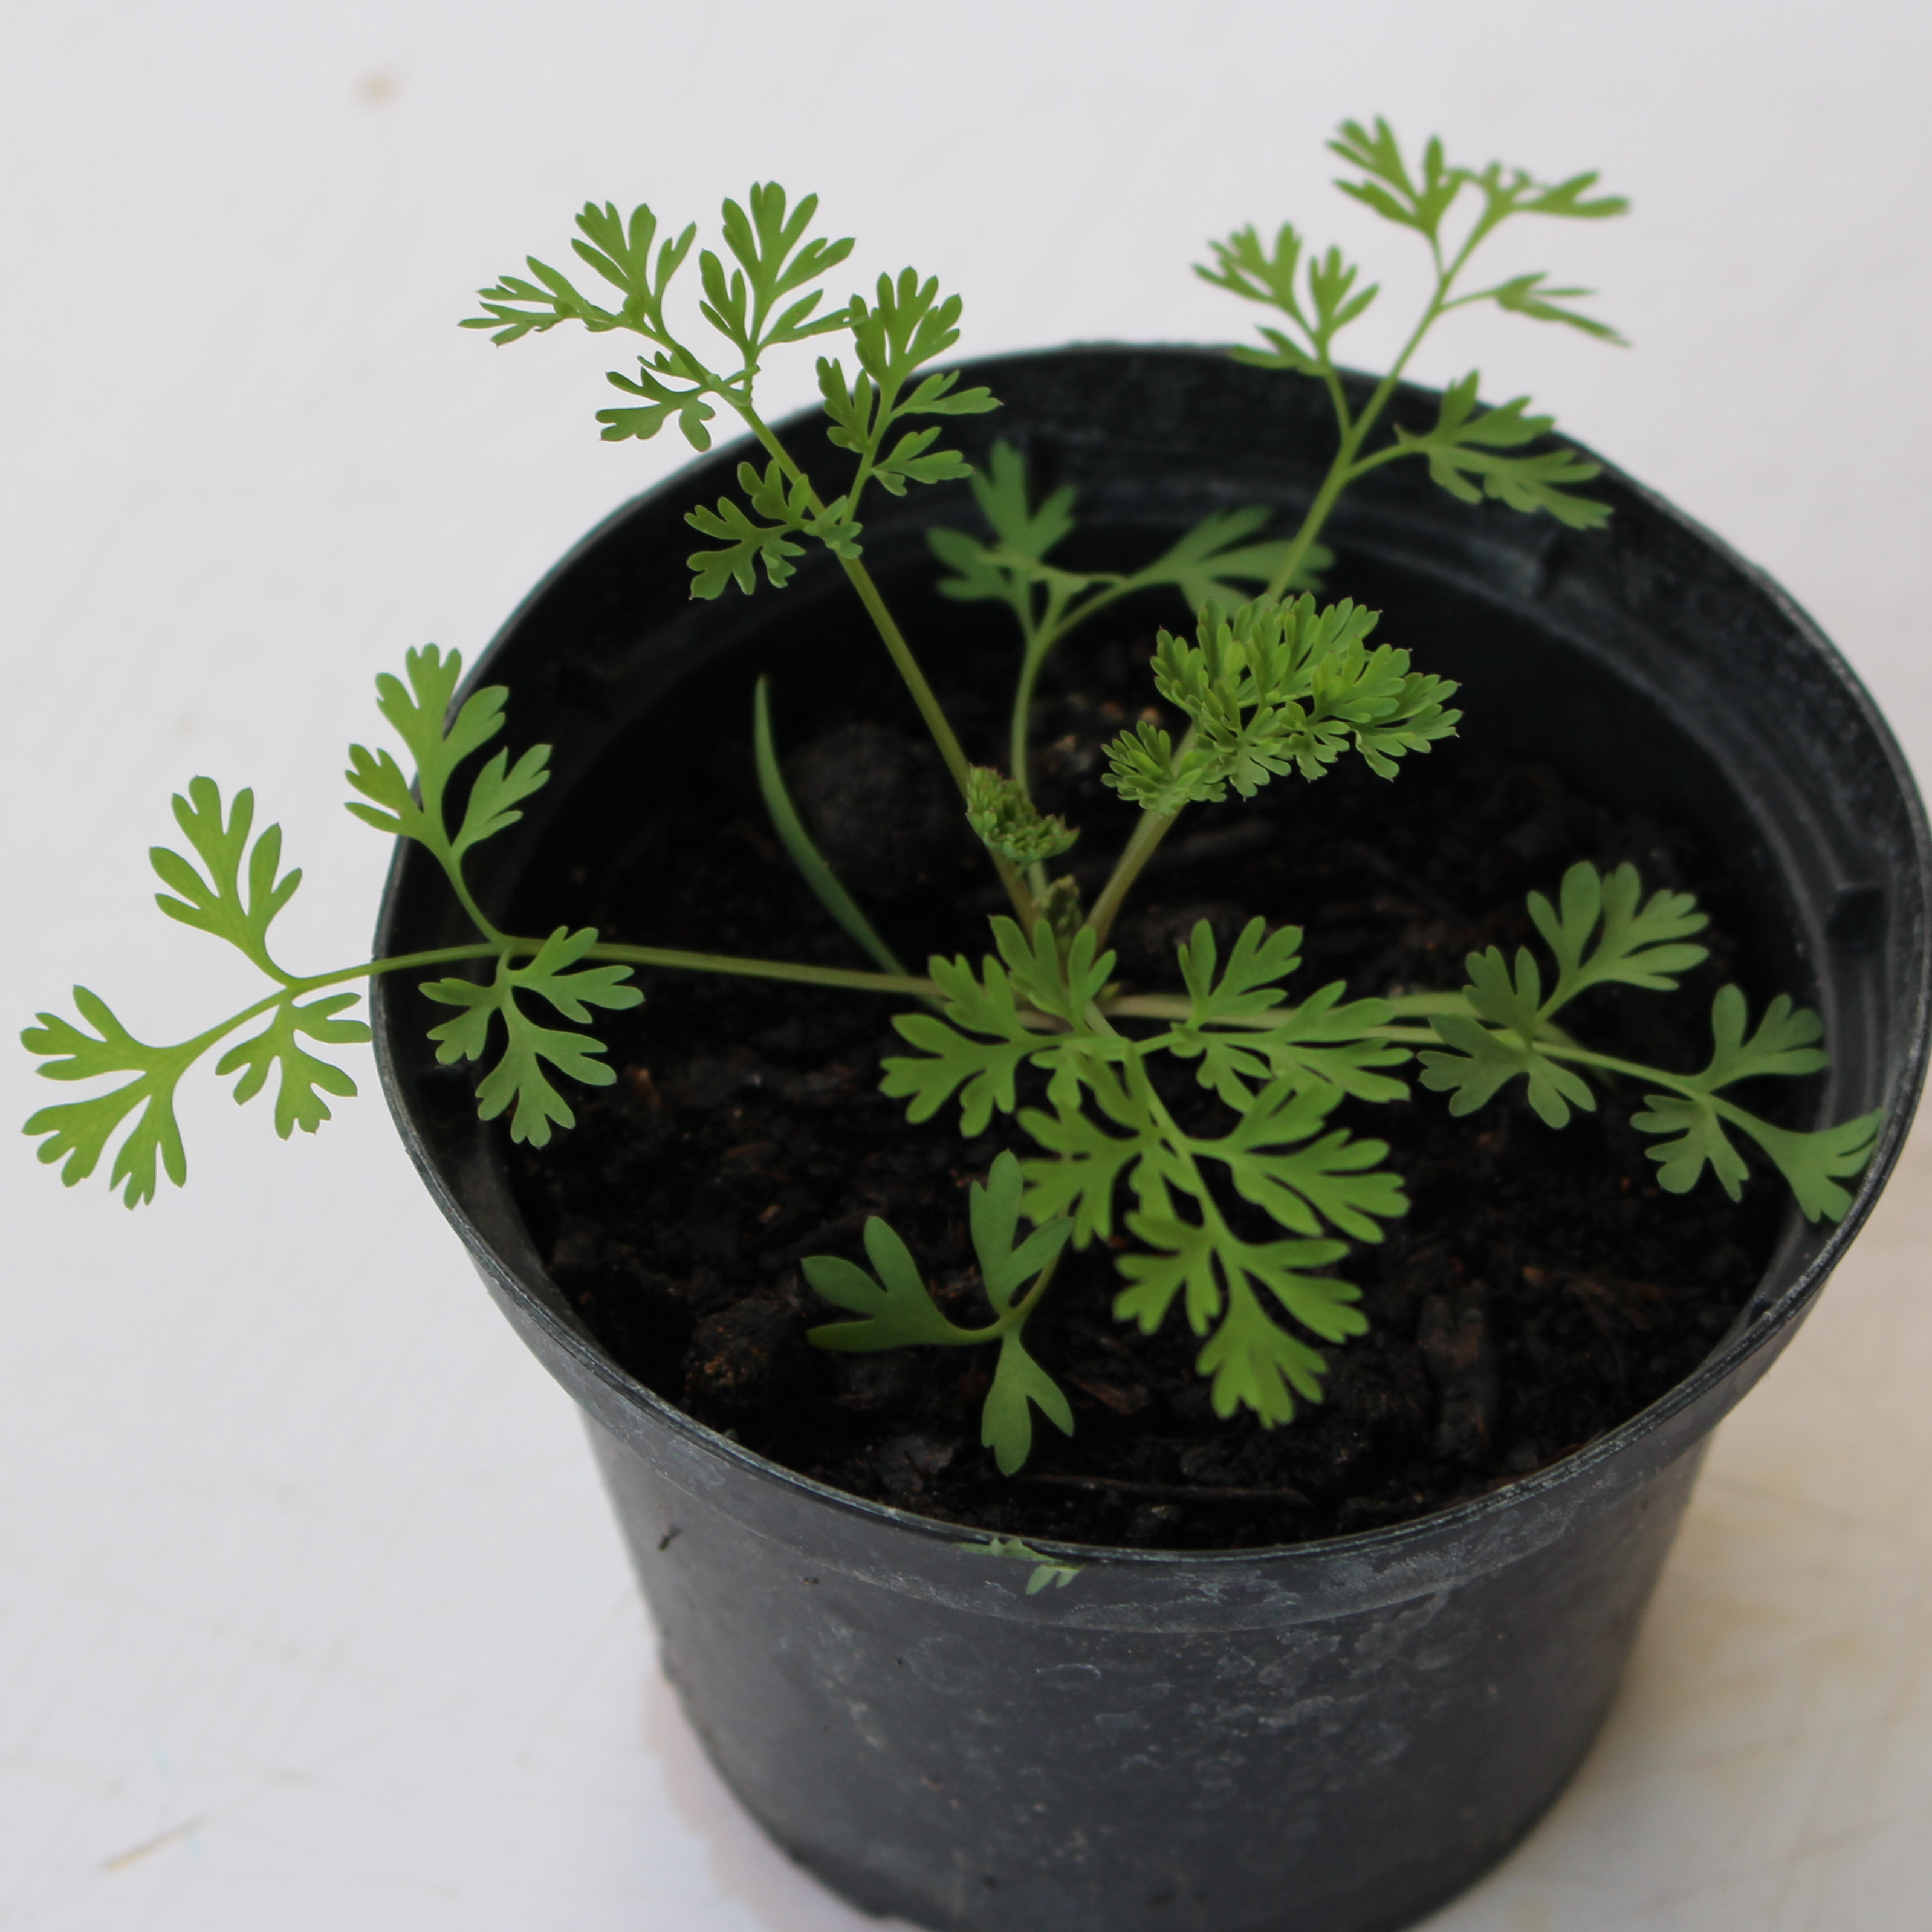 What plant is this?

Fumaria officinalis
